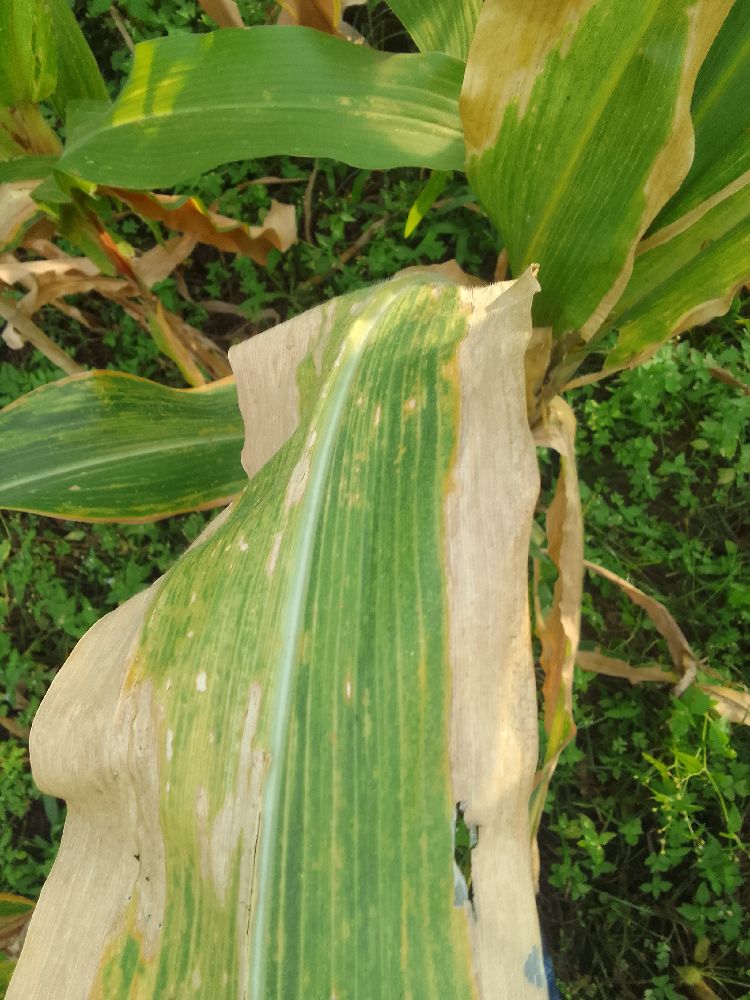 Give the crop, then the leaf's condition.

maize, maize lethal necrosis
